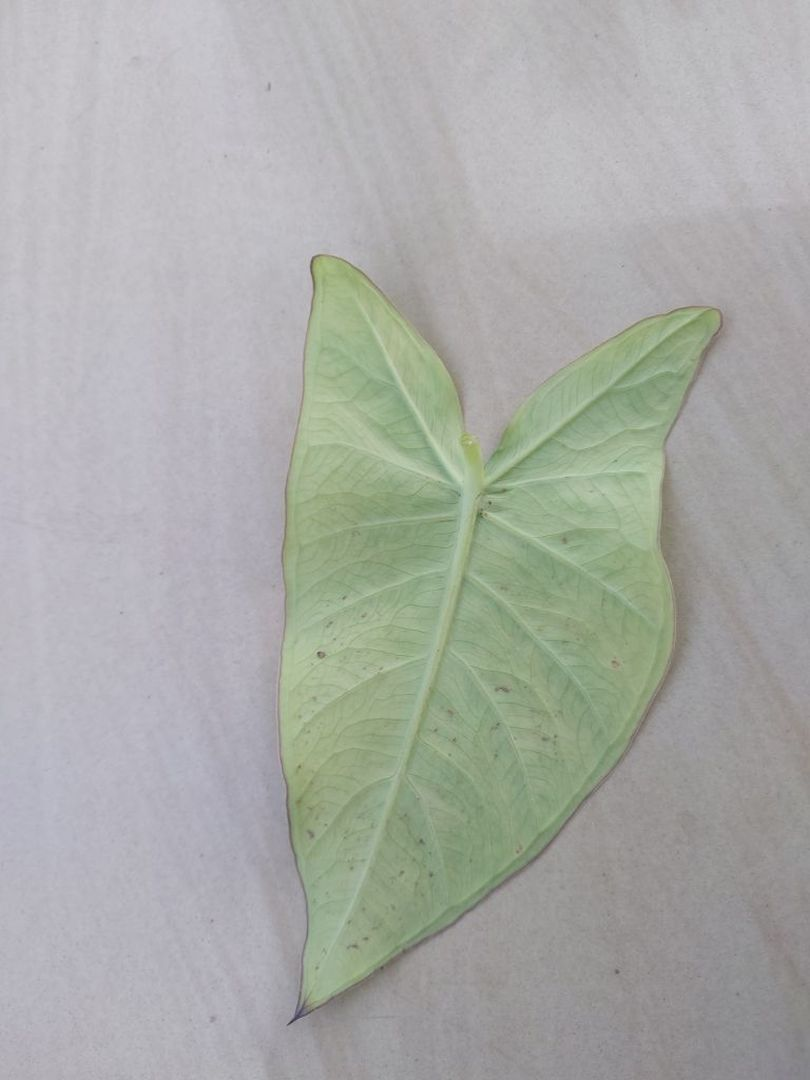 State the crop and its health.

taro, mosaic
